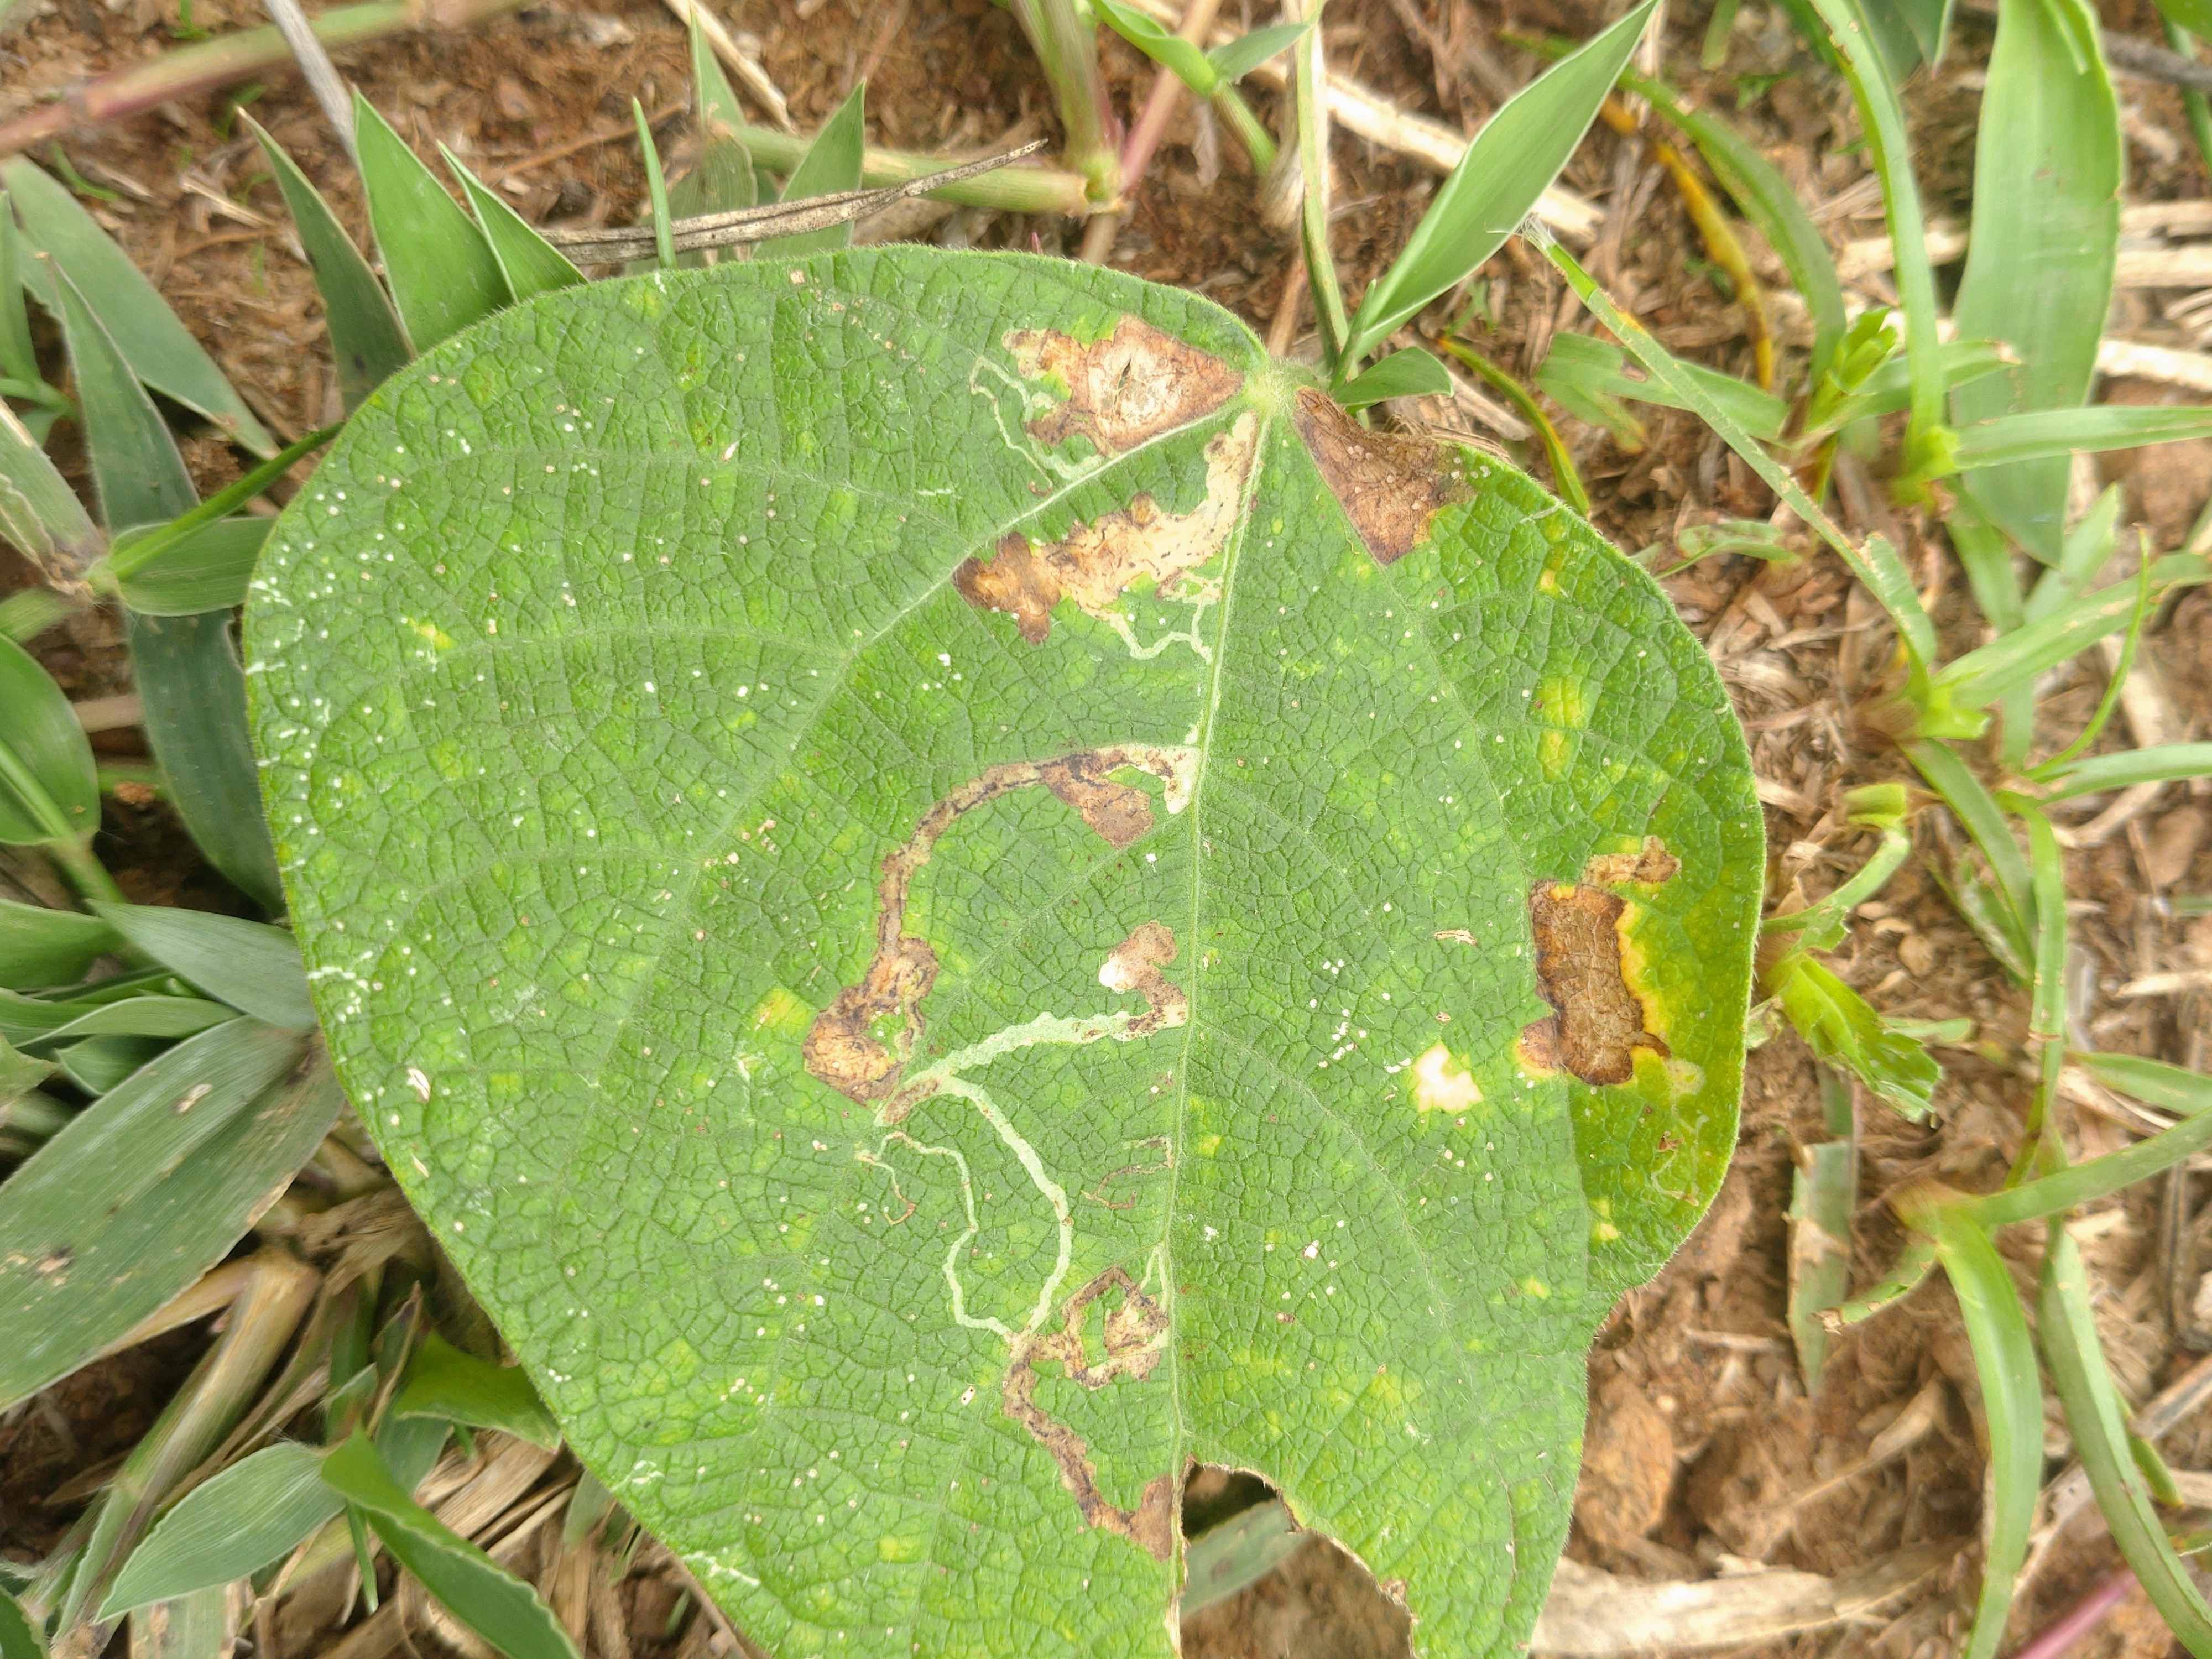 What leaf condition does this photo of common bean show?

anthracnose
